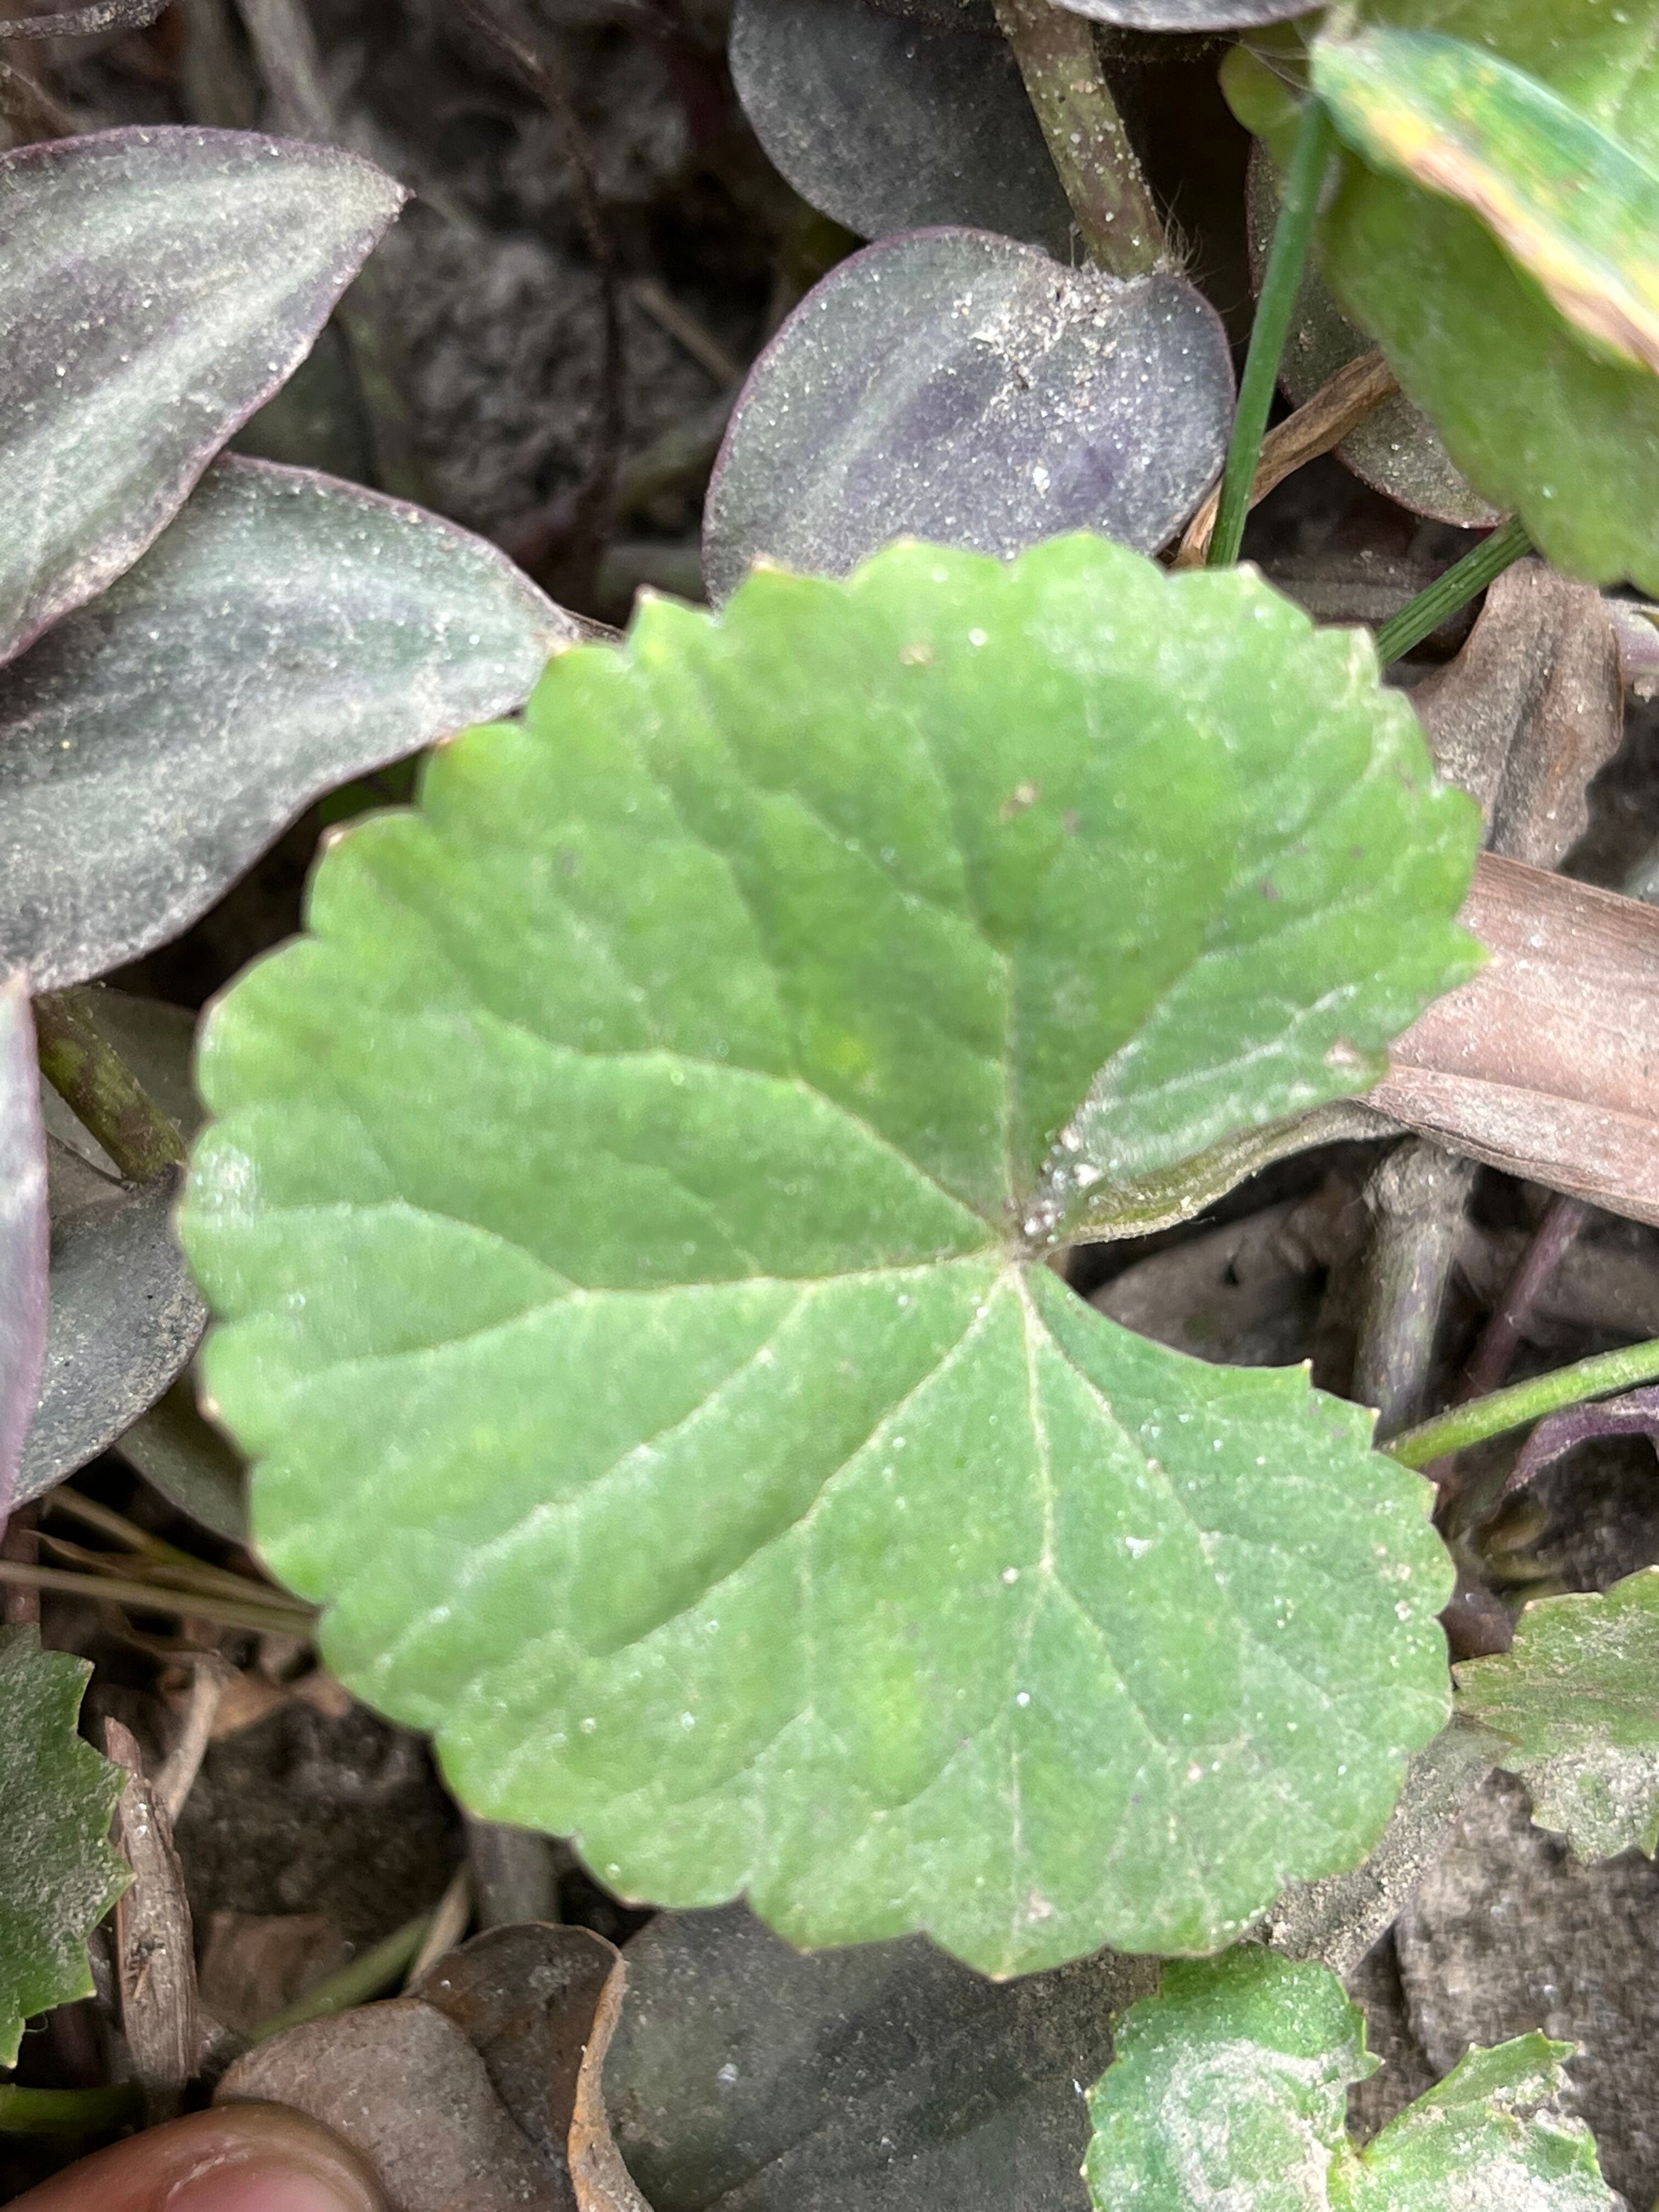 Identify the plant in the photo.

thankuni
